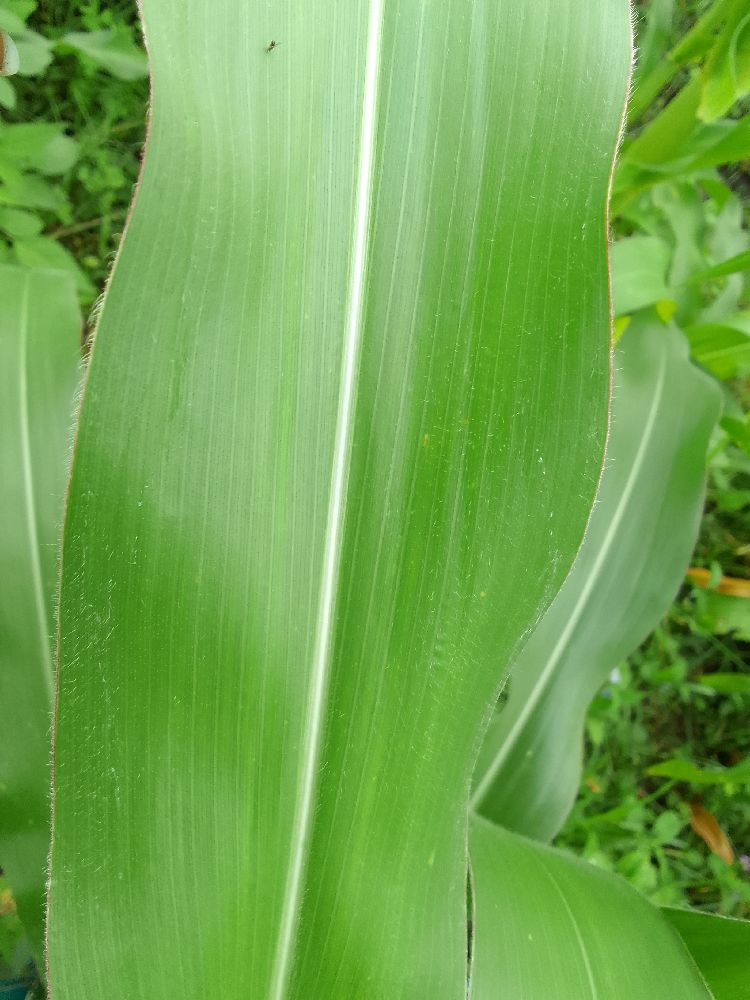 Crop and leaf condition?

maize, healthy
